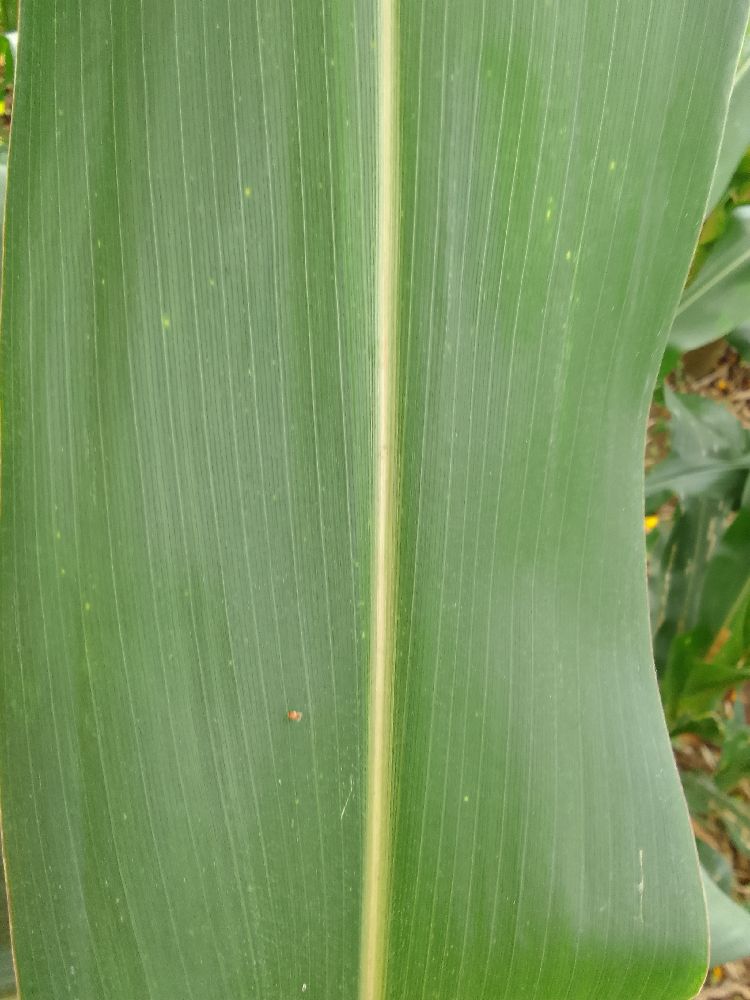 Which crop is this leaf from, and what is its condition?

maize, healthy
